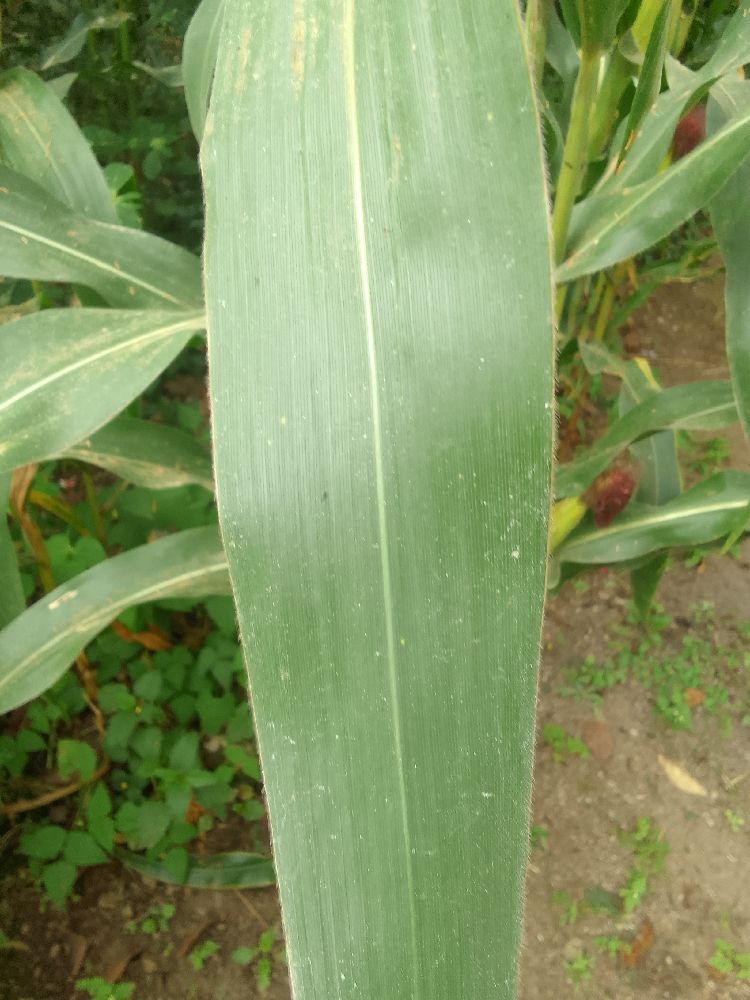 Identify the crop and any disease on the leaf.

maize, healthy
